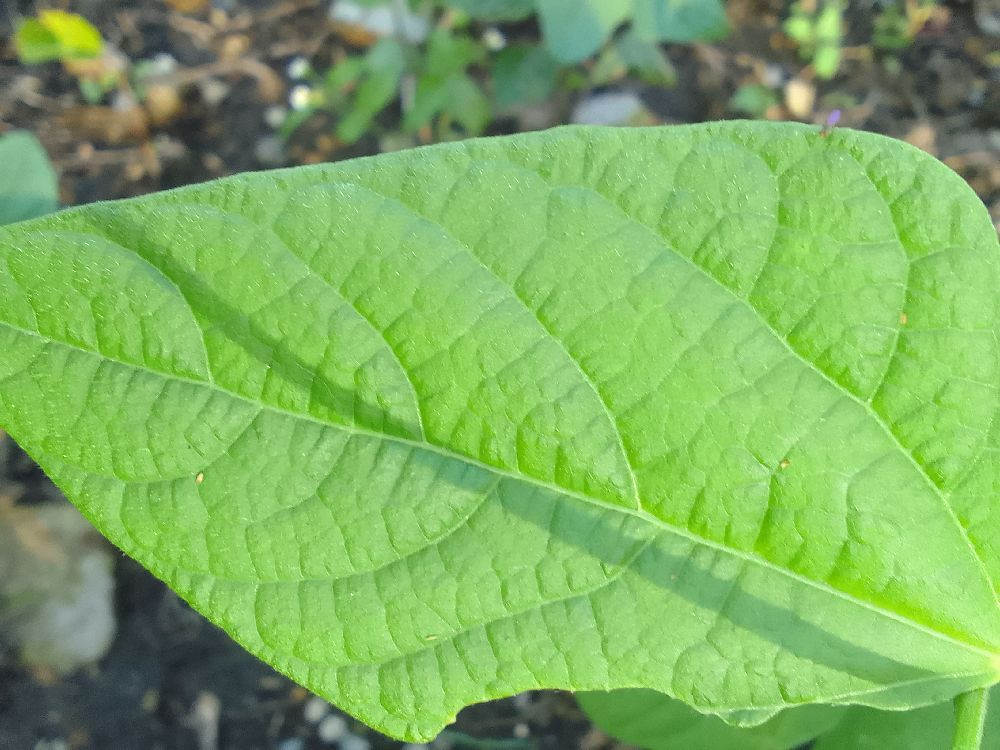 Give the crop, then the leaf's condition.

common bean, healthy
